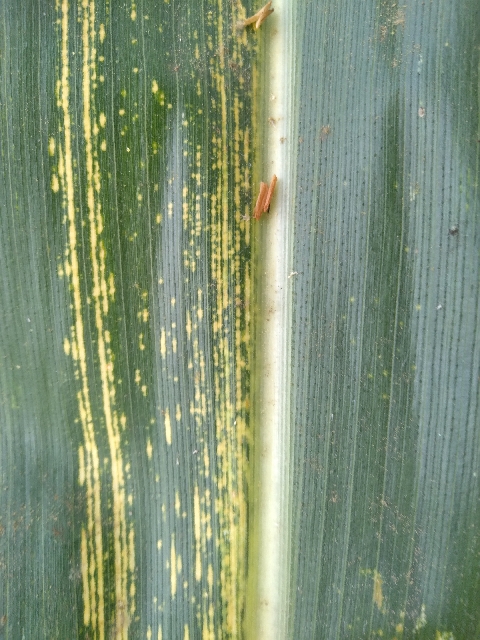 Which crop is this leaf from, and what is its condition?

maize, maize streak virus
